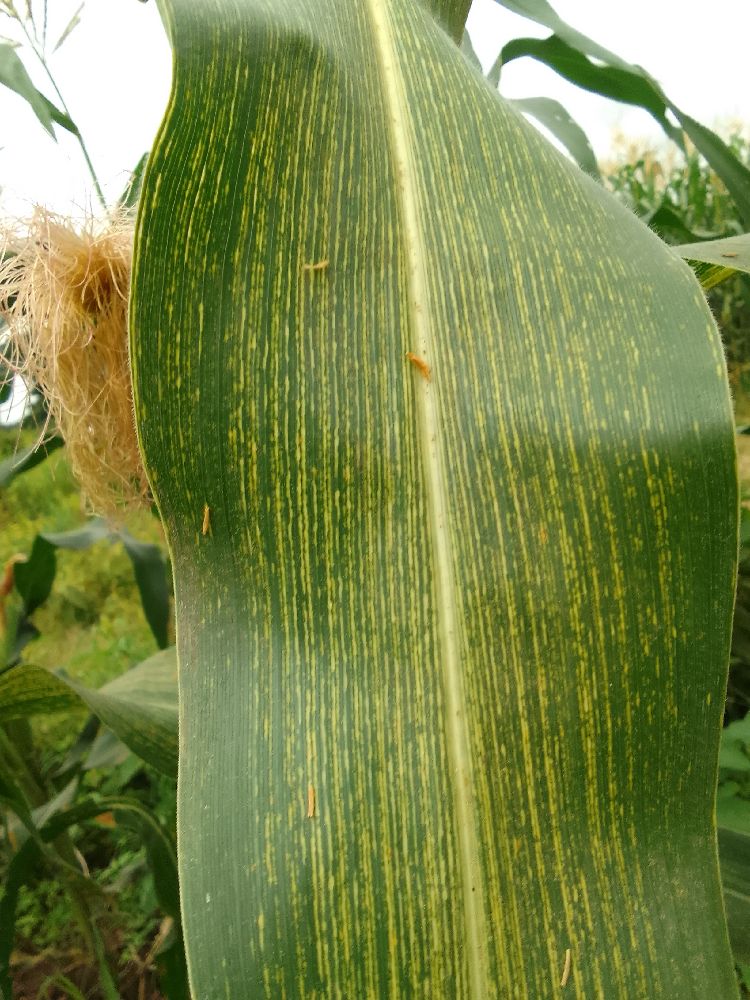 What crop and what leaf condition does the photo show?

maize, maize streak virus
